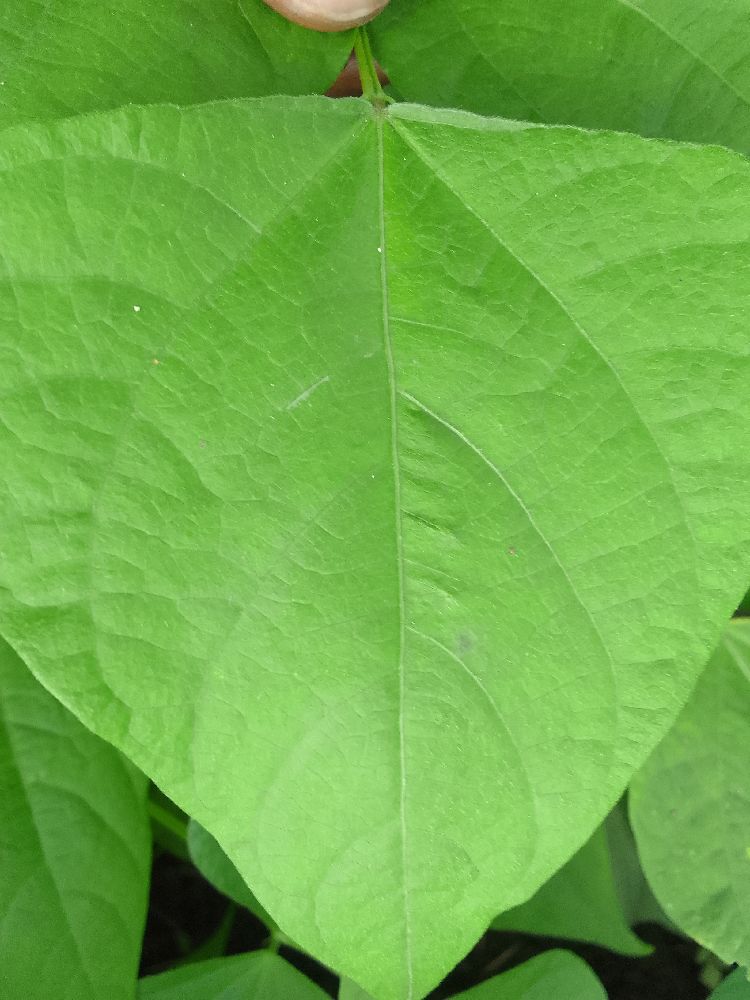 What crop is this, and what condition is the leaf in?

common bean, healthy
